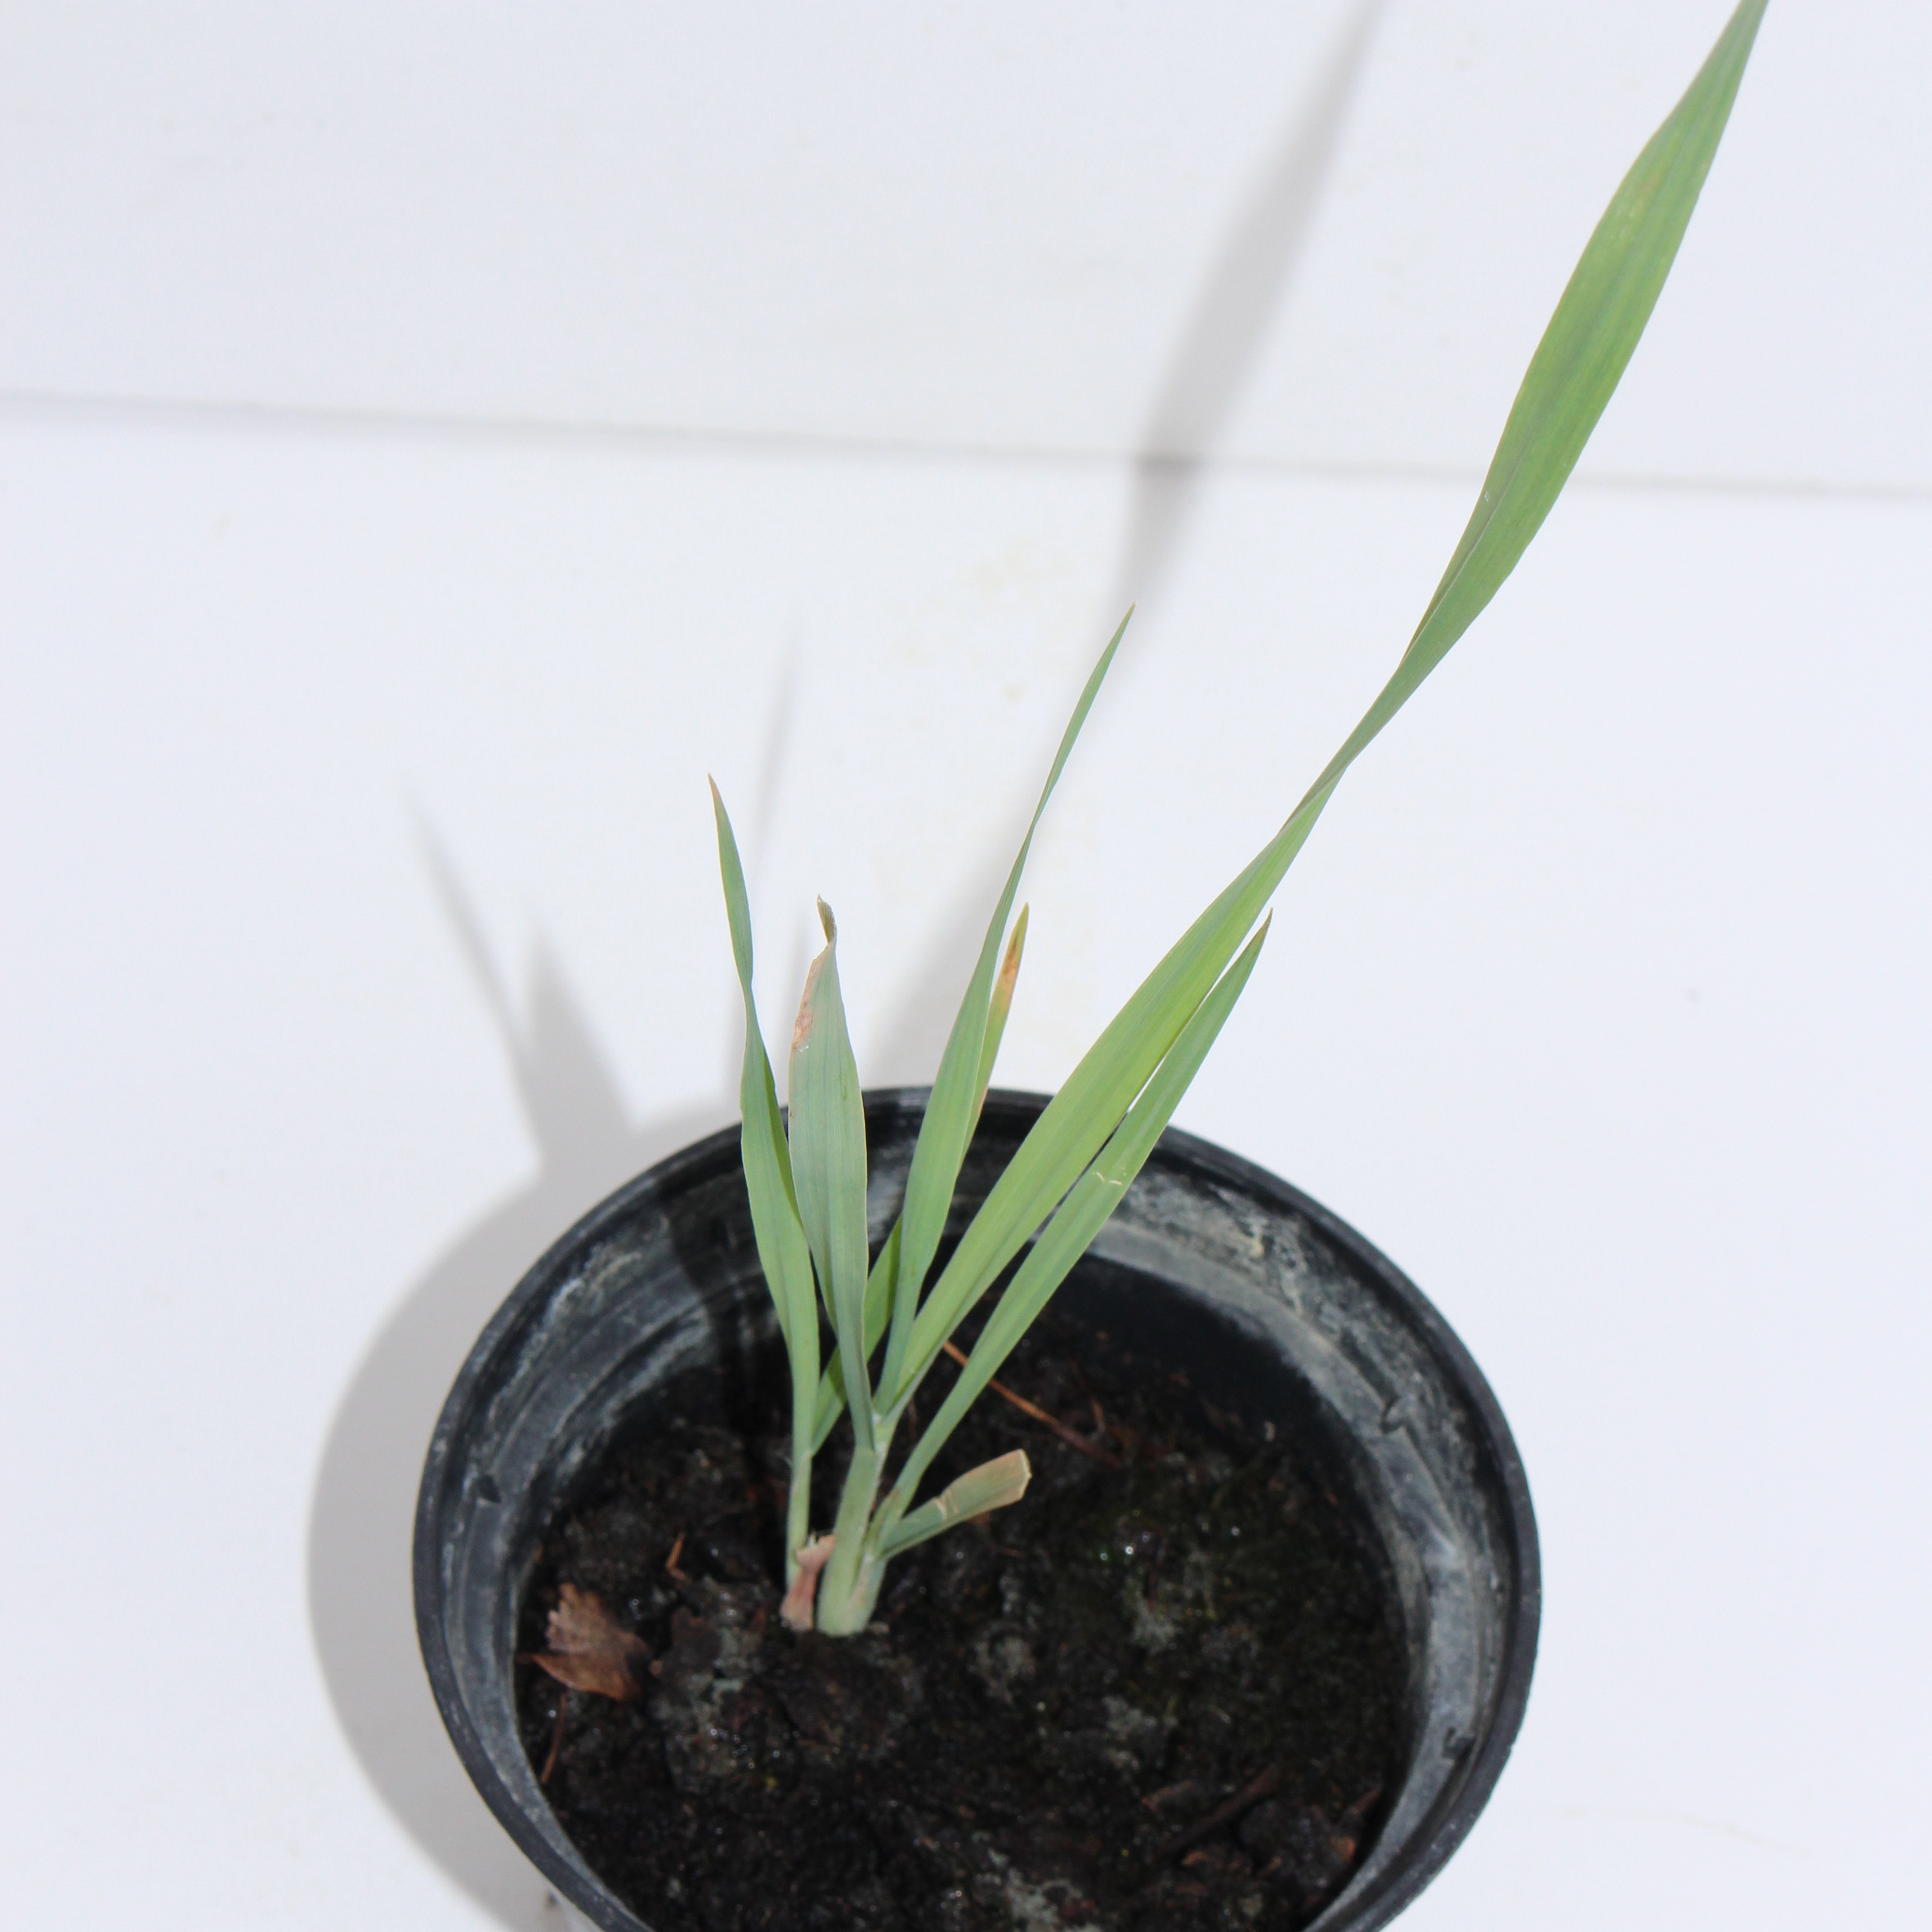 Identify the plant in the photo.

Avena sterilis
